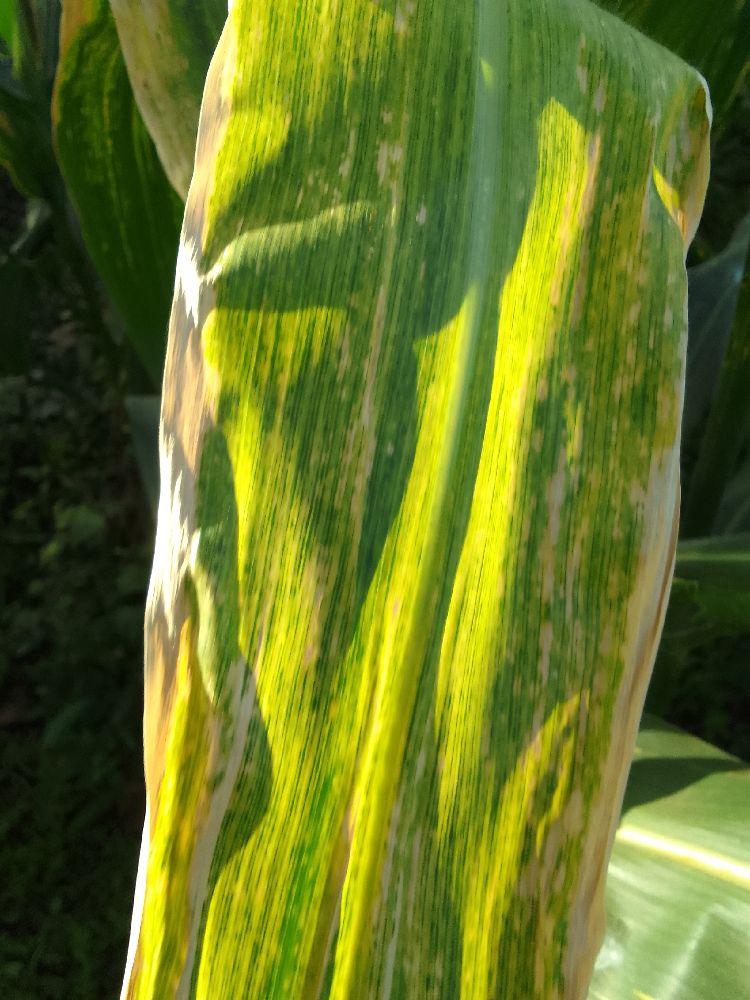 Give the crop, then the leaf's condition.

maize, maize lethal necrosis
